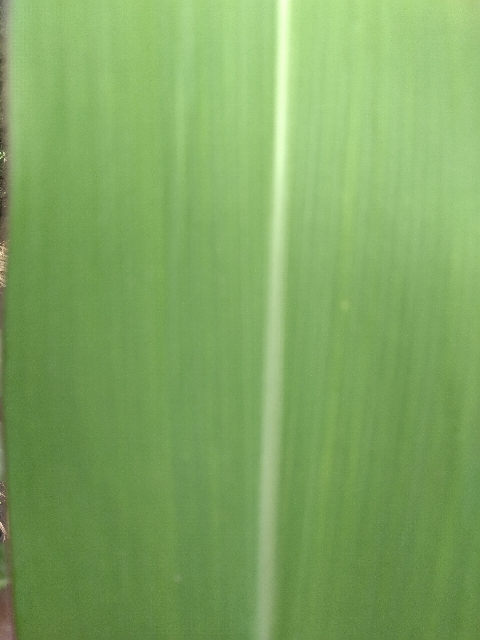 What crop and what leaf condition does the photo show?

maize, healthy
